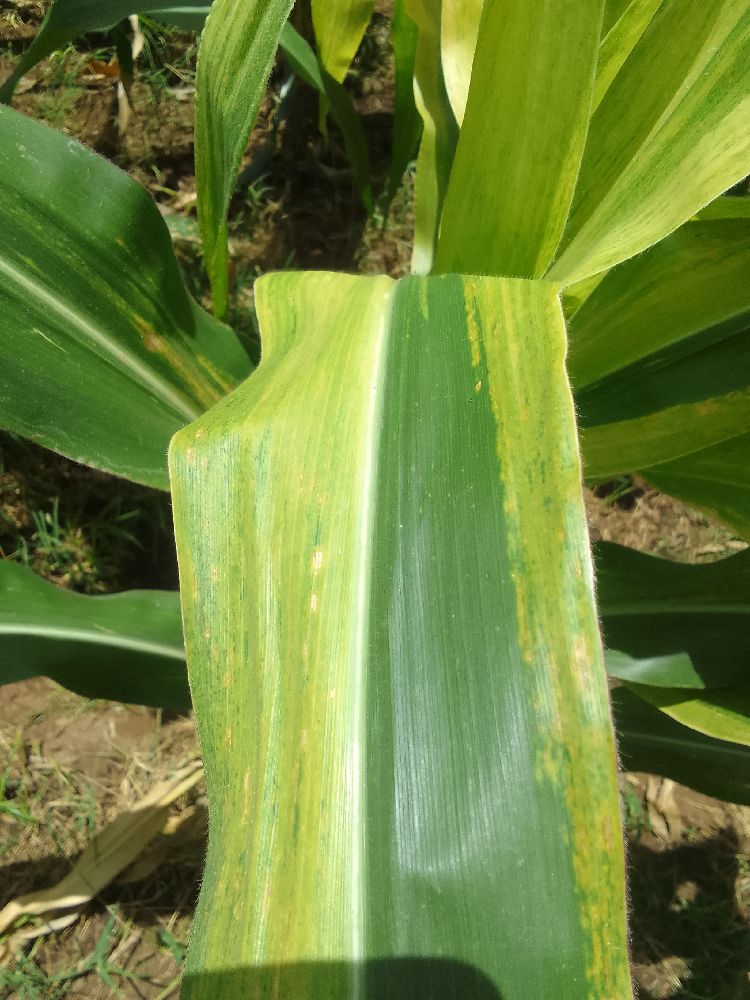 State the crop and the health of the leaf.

maize, maize lethal necrosis
